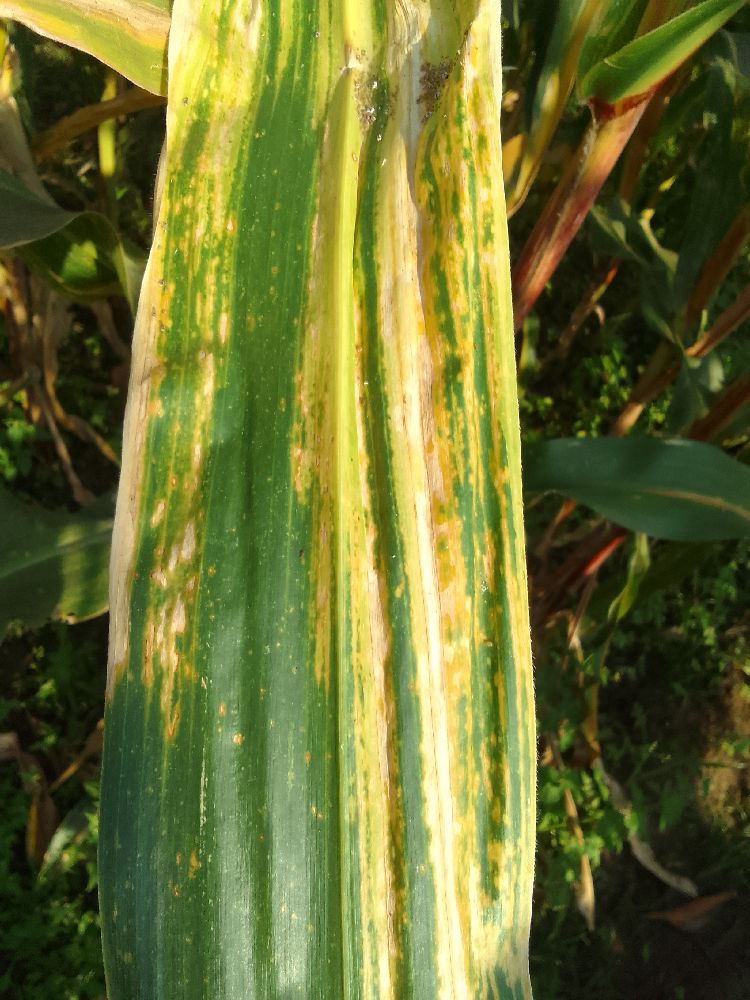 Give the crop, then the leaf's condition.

maize, maize lethal necrosis
